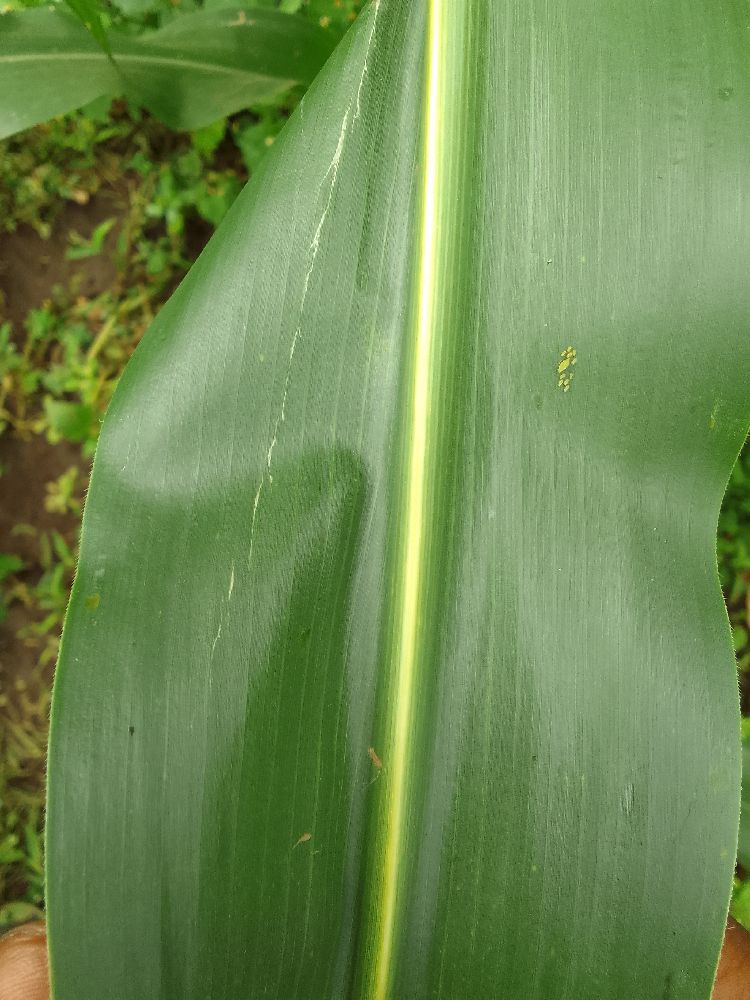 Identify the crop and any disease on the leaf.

maize, healthy
